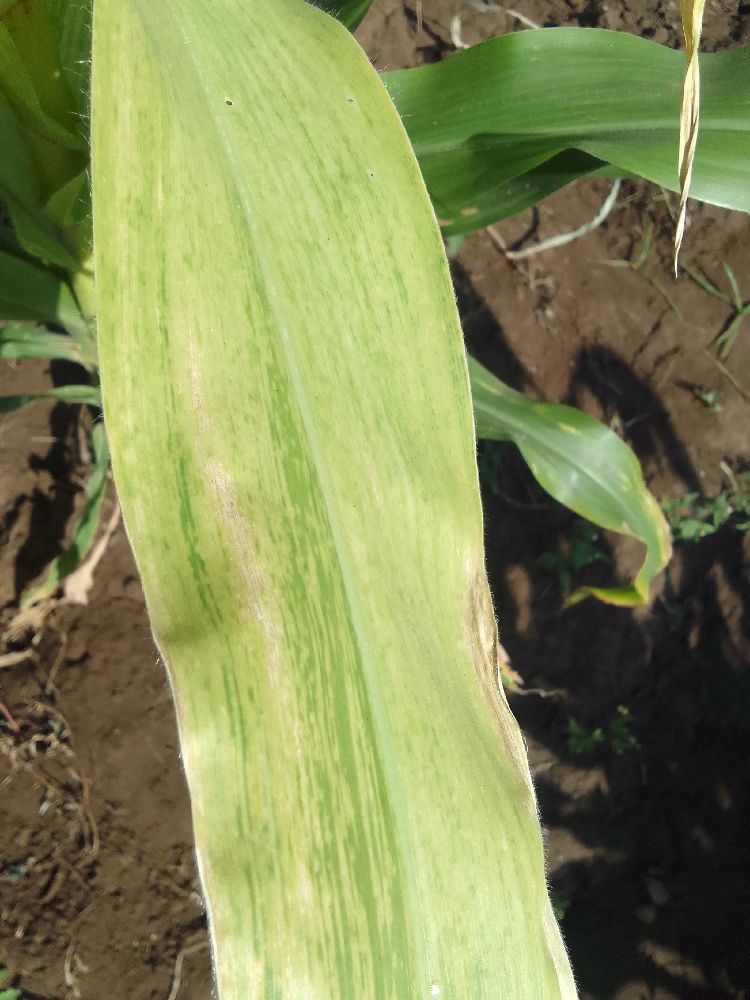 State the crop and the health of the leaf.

maize, maize lethal necrosis
